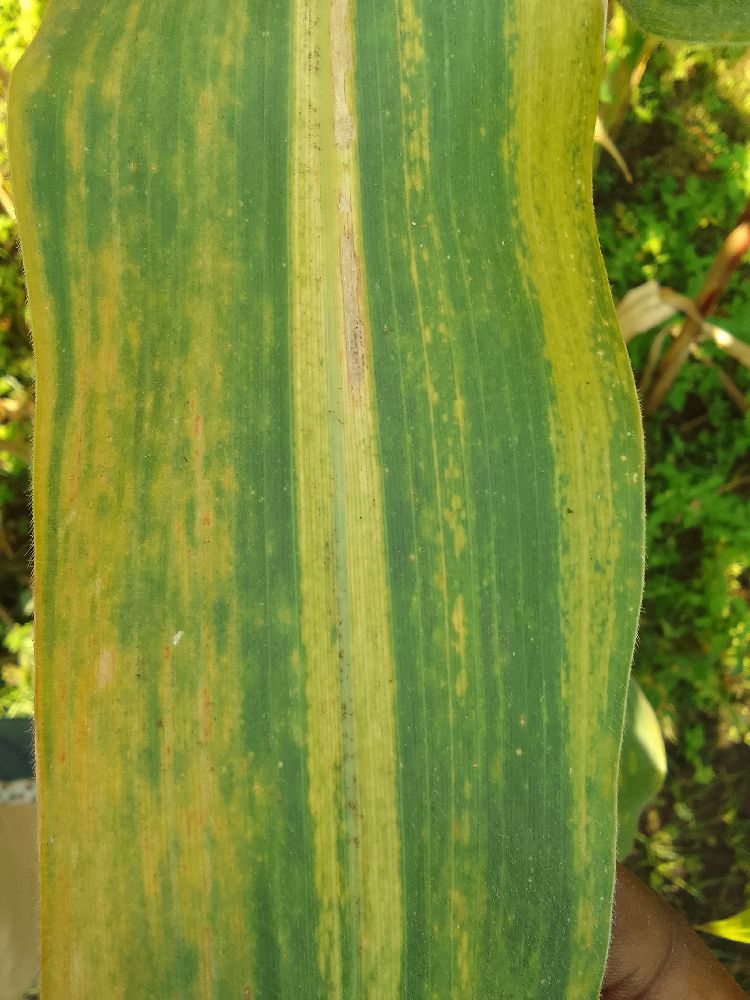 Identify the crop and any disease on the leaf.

maize, maize lethal necrosis
